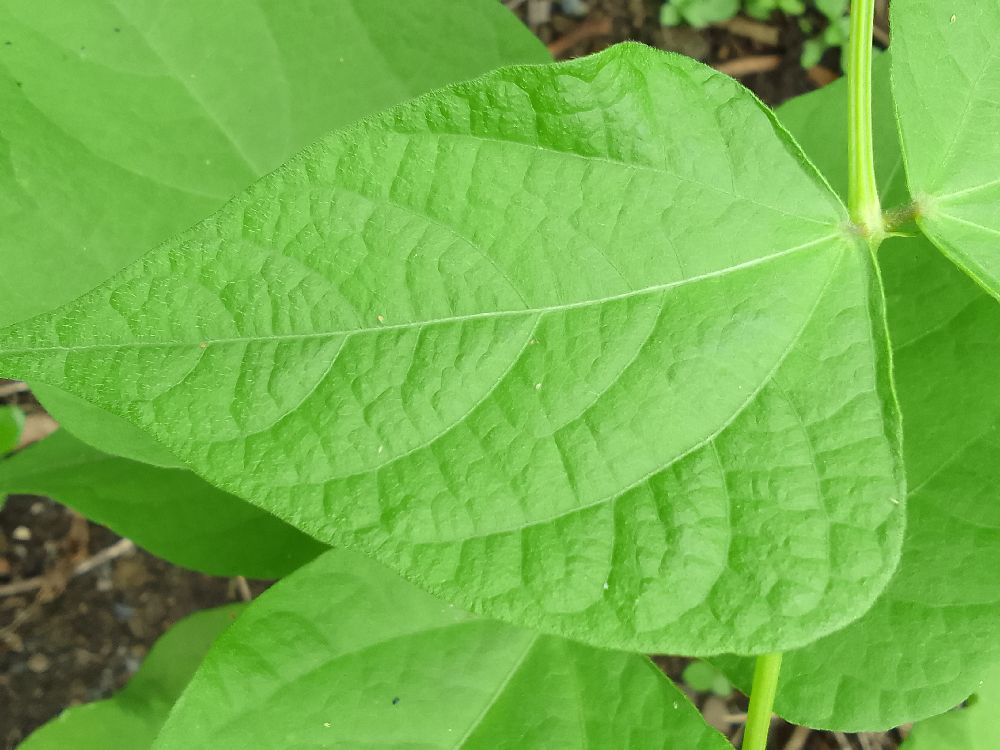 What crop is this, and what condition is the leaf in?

common bean, healthy
